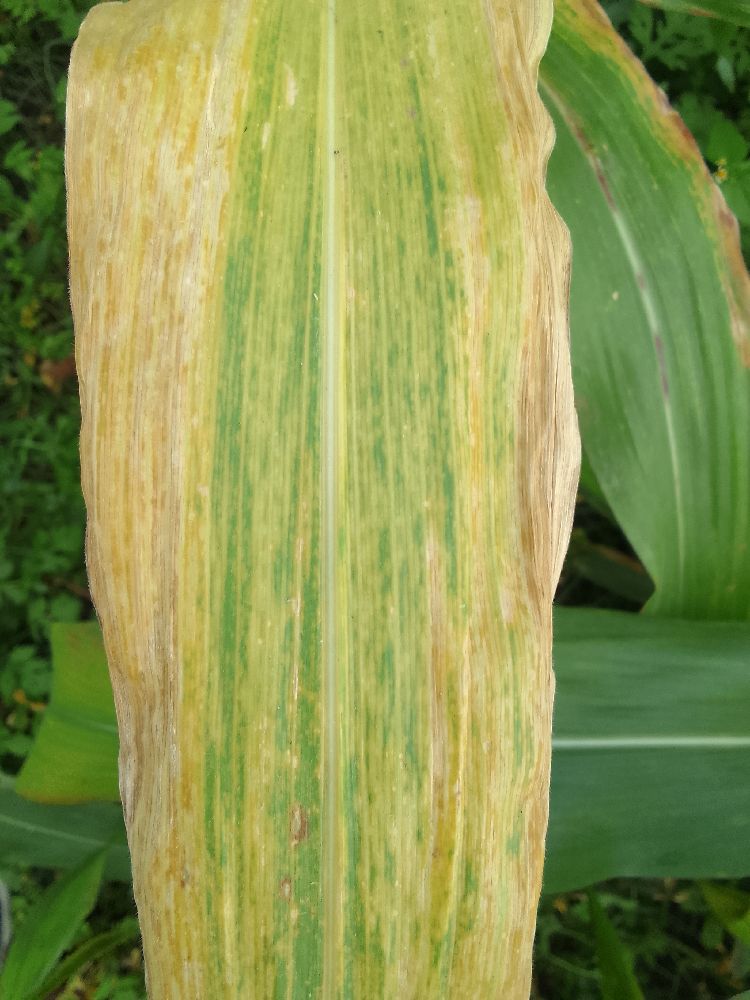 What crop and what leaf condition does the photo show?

maize, maize lethal necrosis
